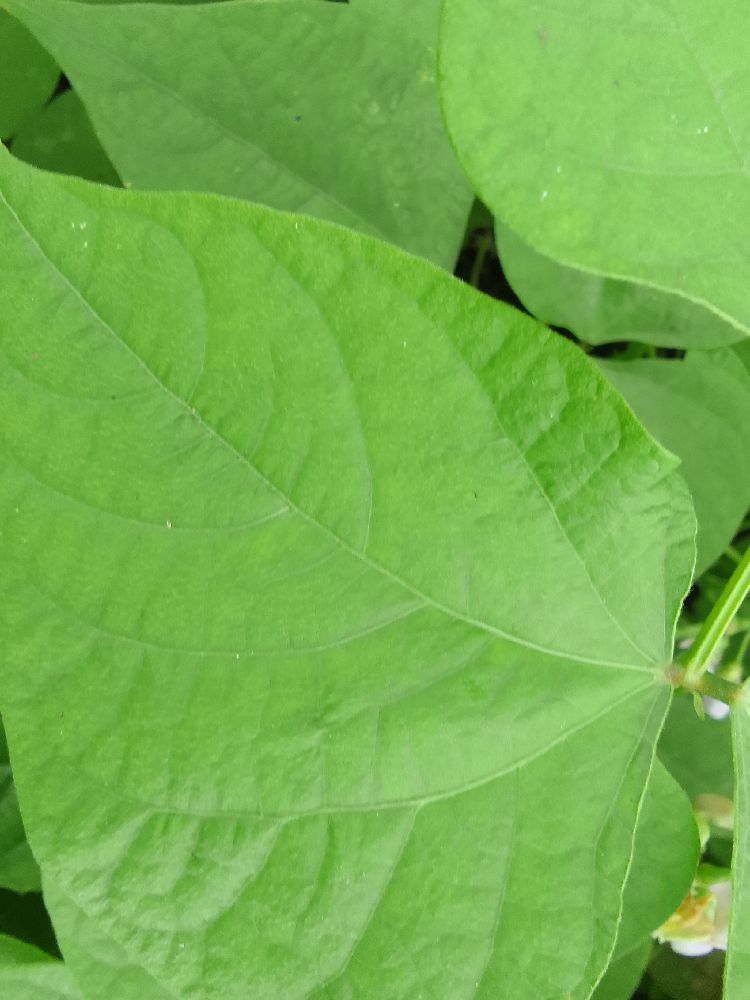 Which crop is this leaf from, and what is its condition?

common bean, healthy
